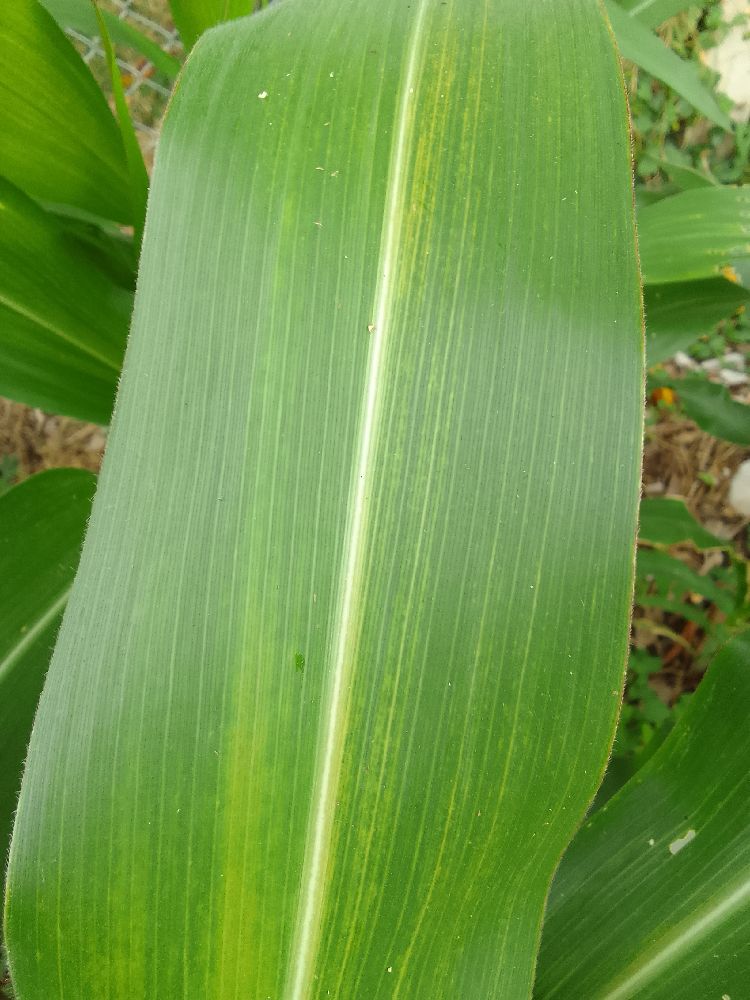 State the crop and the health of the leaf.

maize, healthy
